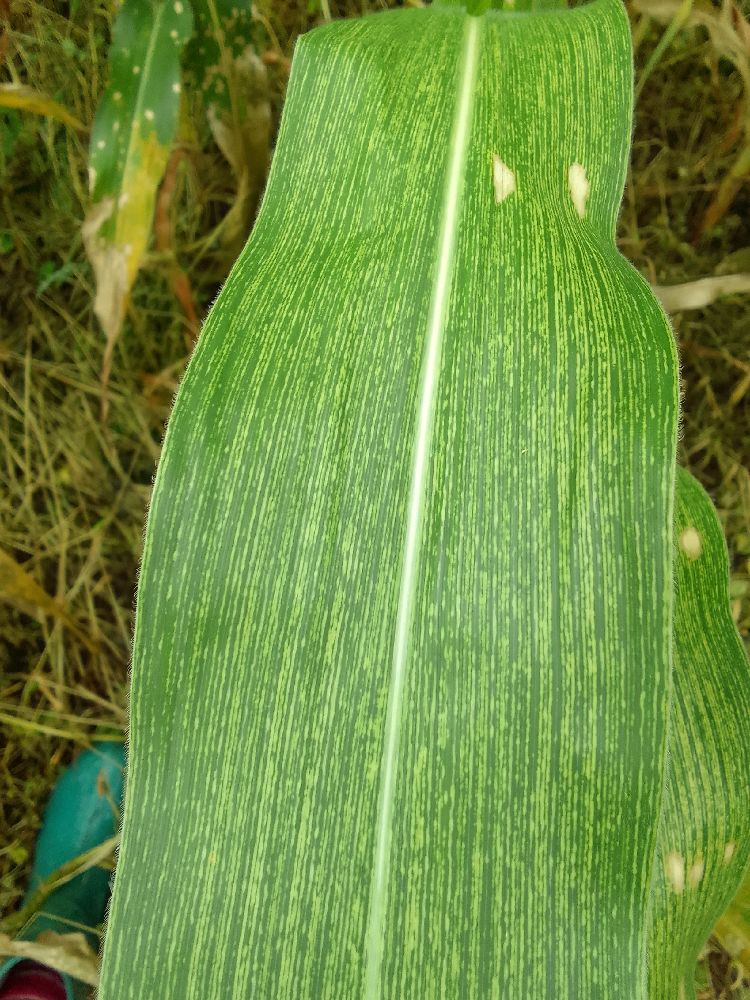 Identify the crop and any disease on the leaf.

maize, maize streak virus
